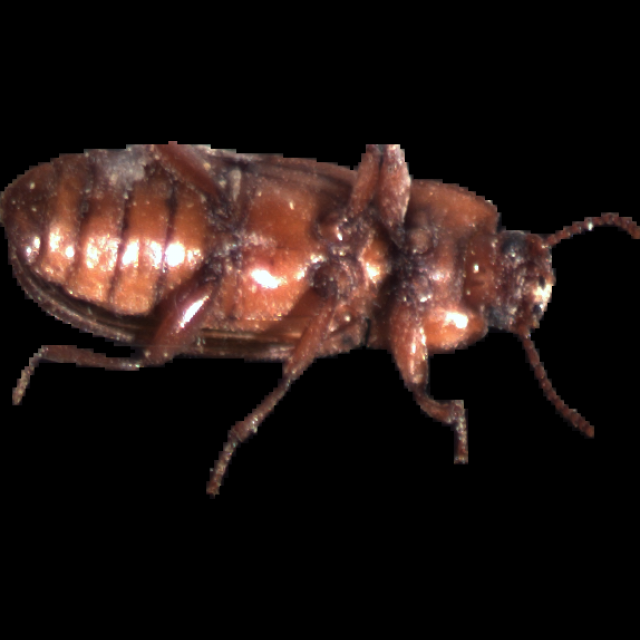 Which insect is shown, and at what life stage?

mealworm beetle
